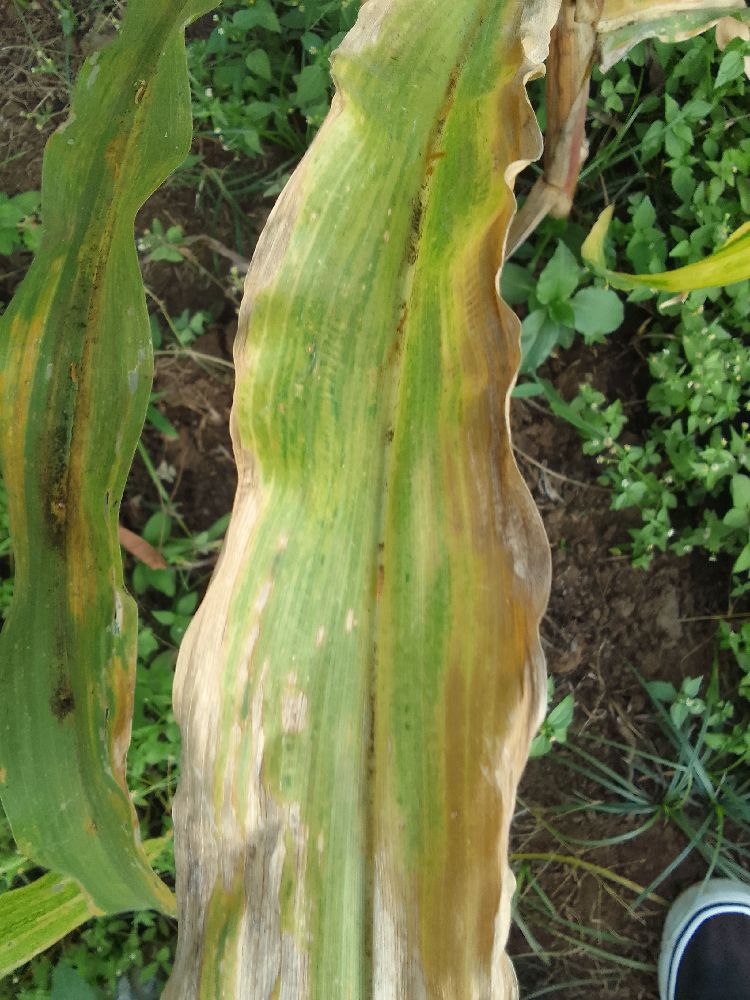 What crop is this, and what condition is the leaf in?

maize, maize lethal necrosis
